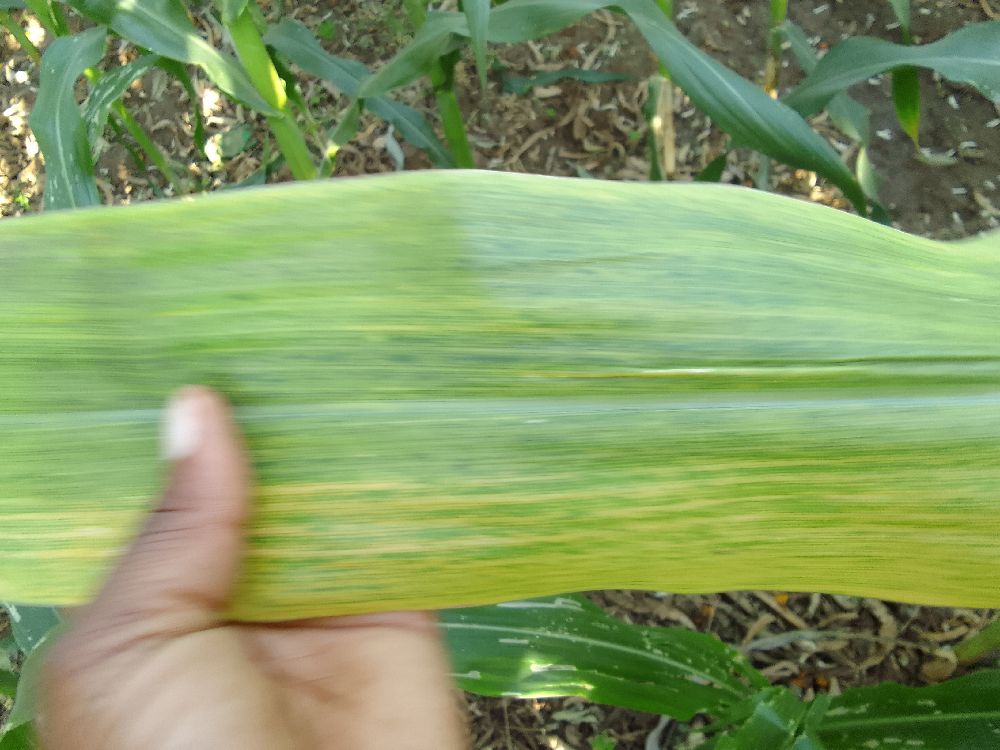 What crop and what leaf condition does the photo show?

maize, maize lethal necrosis
